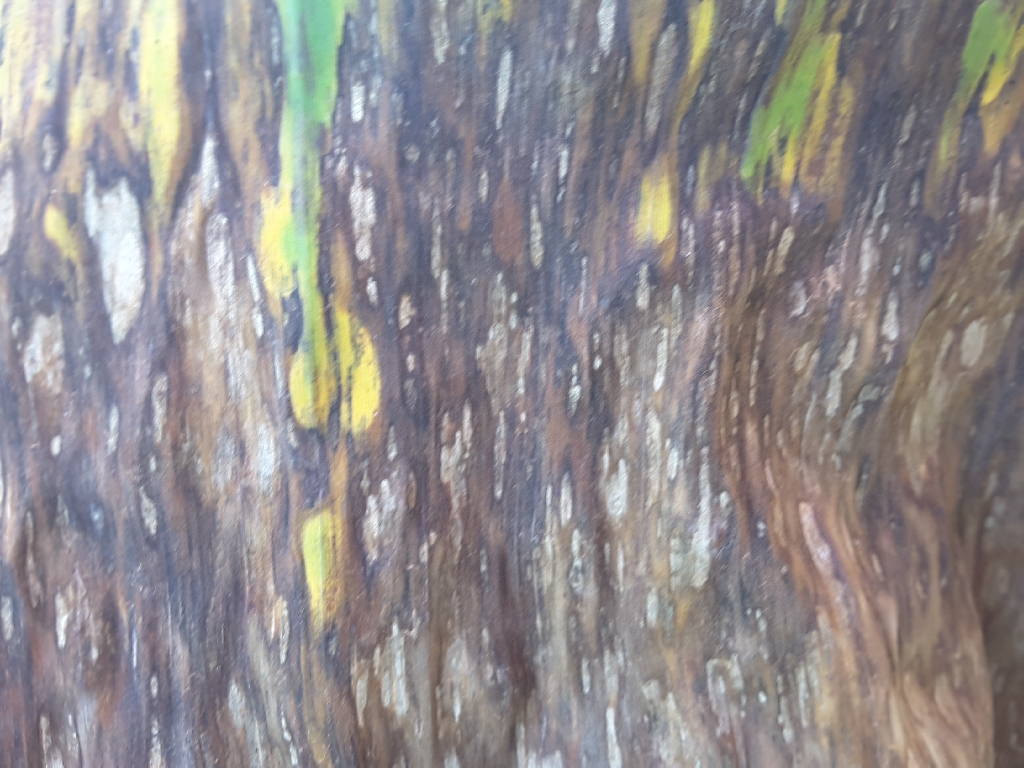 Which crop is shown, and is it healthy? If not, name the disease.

banana, black sigatoka
